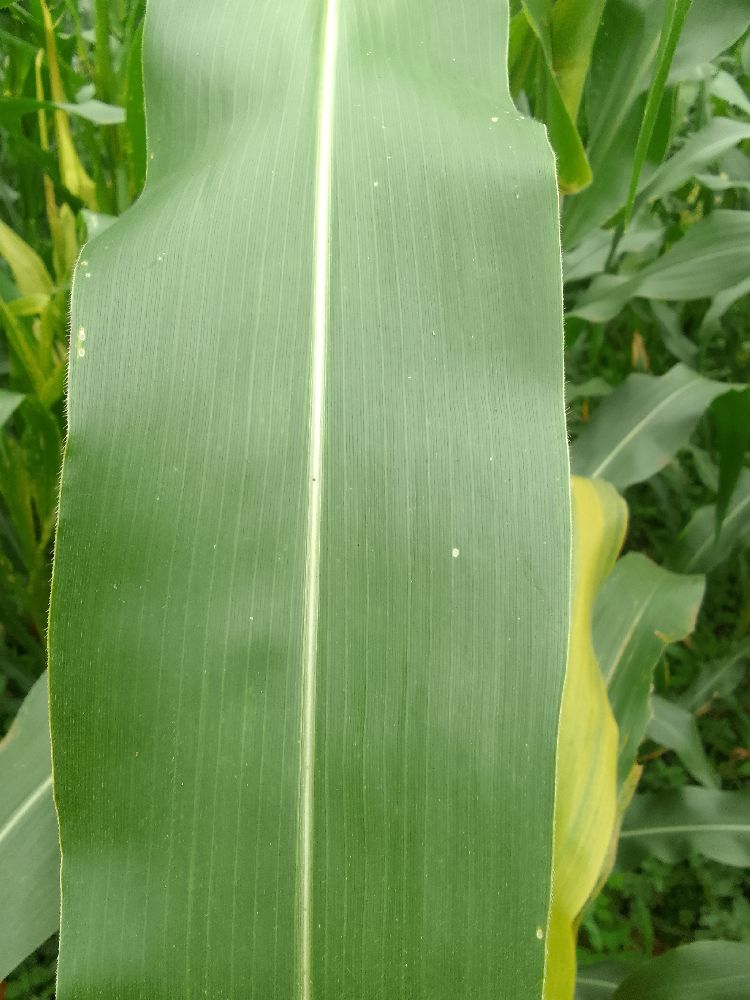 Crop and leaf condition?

maize, healthy
